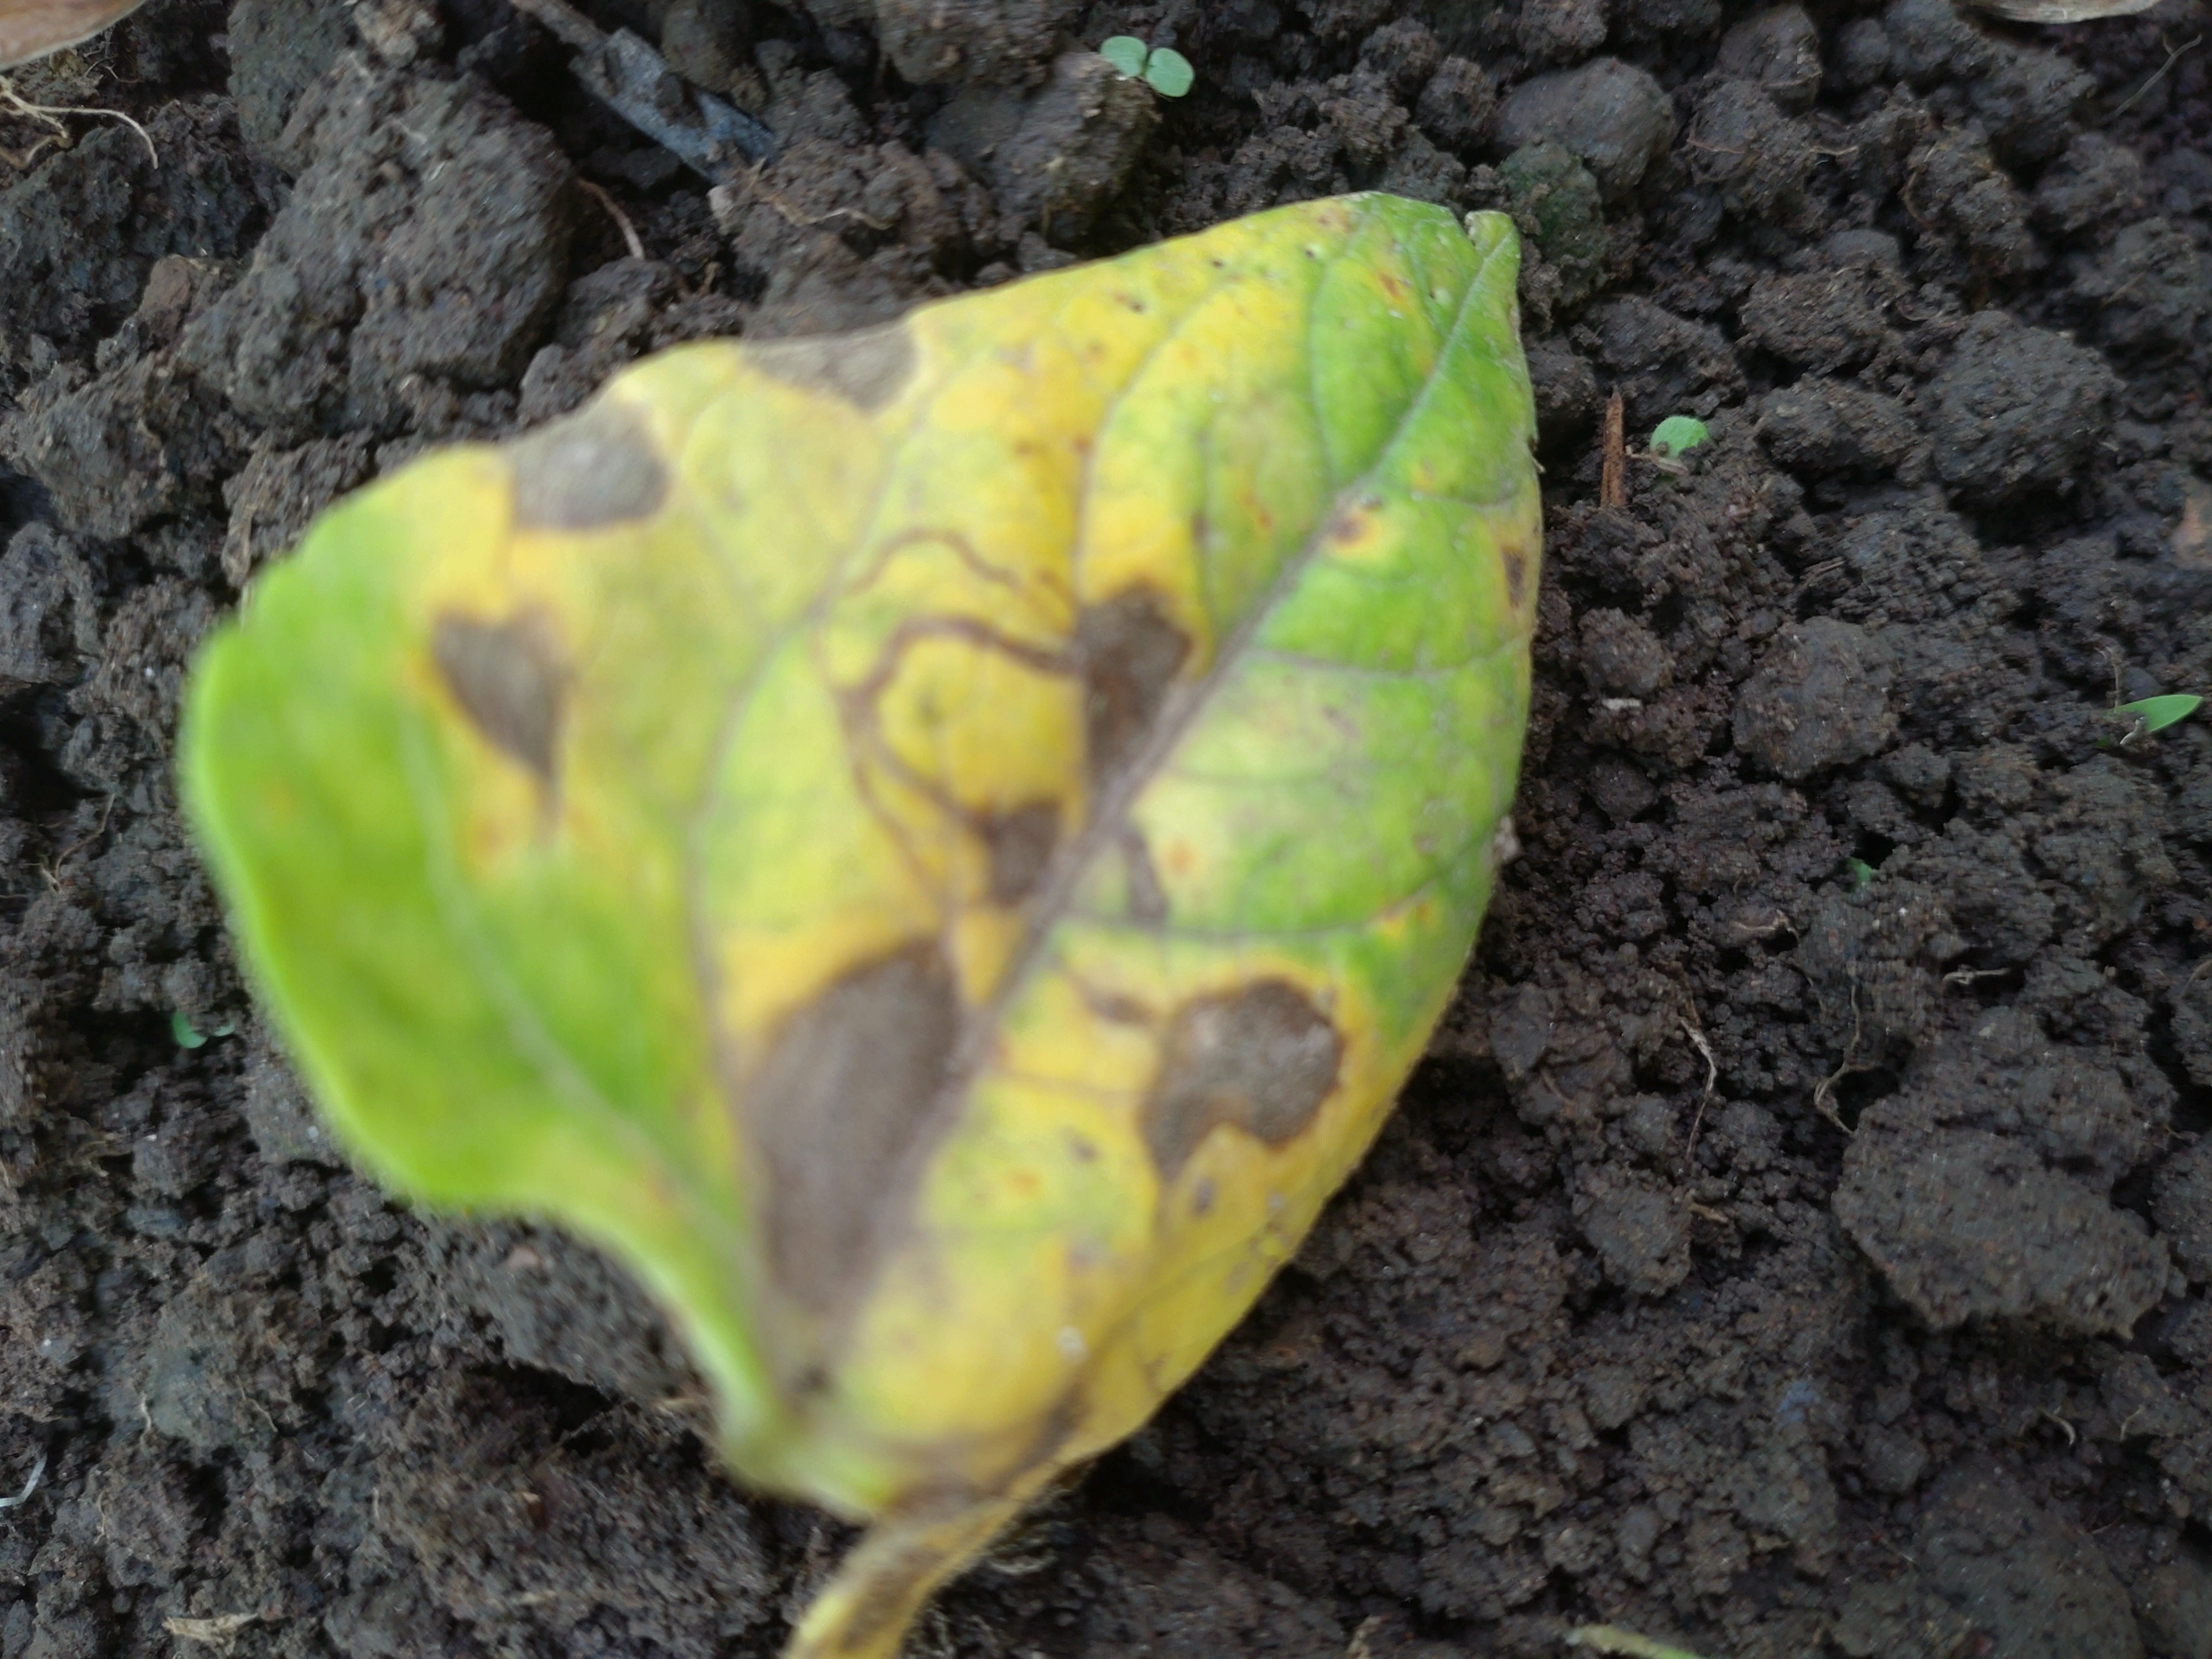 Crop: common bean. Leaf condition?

anthracnose
